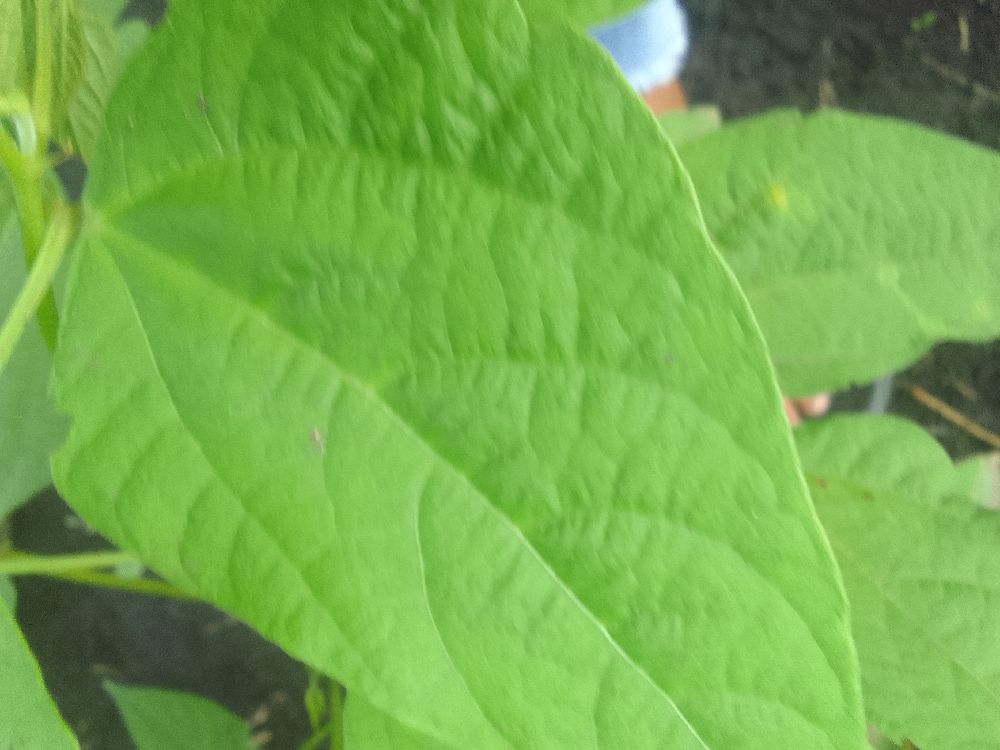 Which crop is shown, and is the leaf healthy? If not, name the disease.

common bean, healthy
